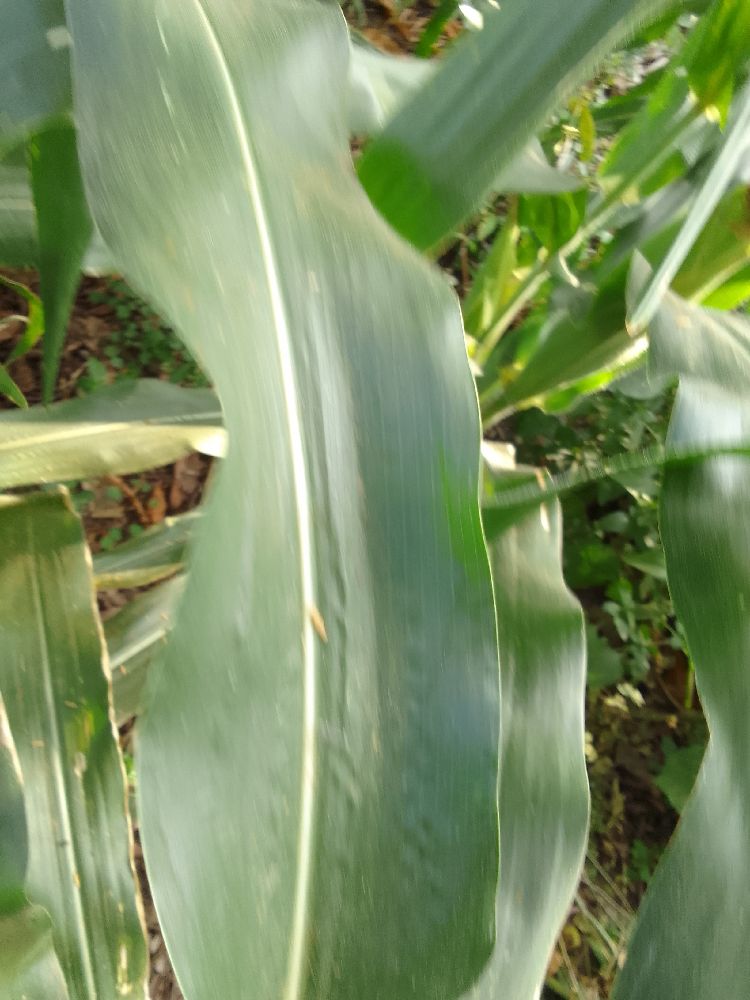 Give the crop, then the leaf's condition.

maize, healthy
